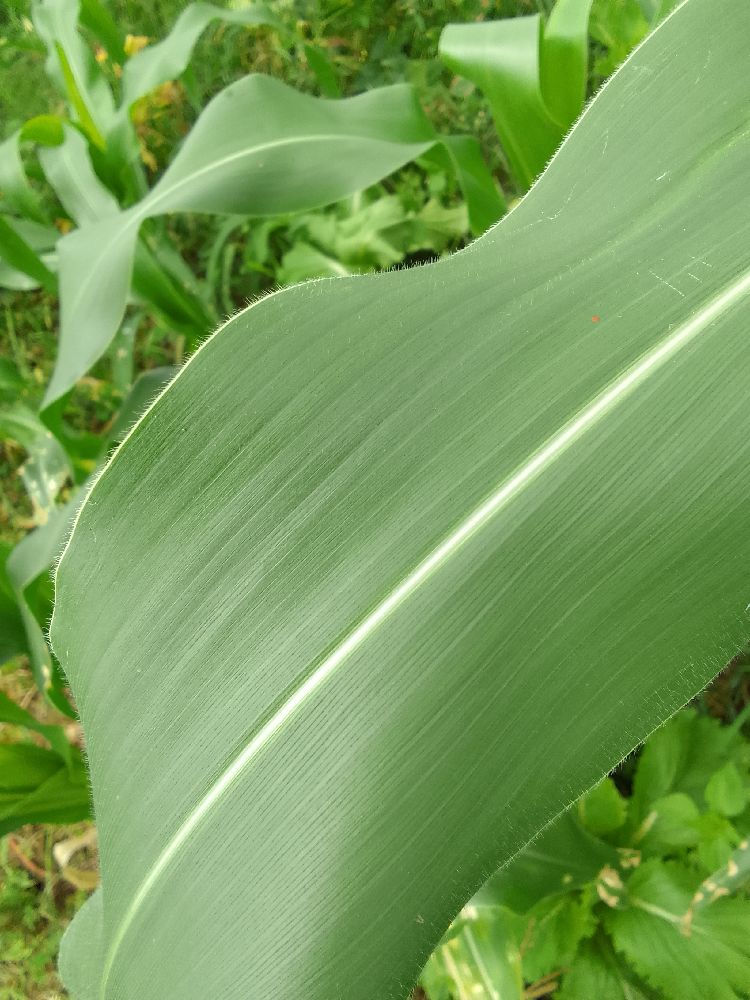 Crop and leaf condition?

maize, healthy
